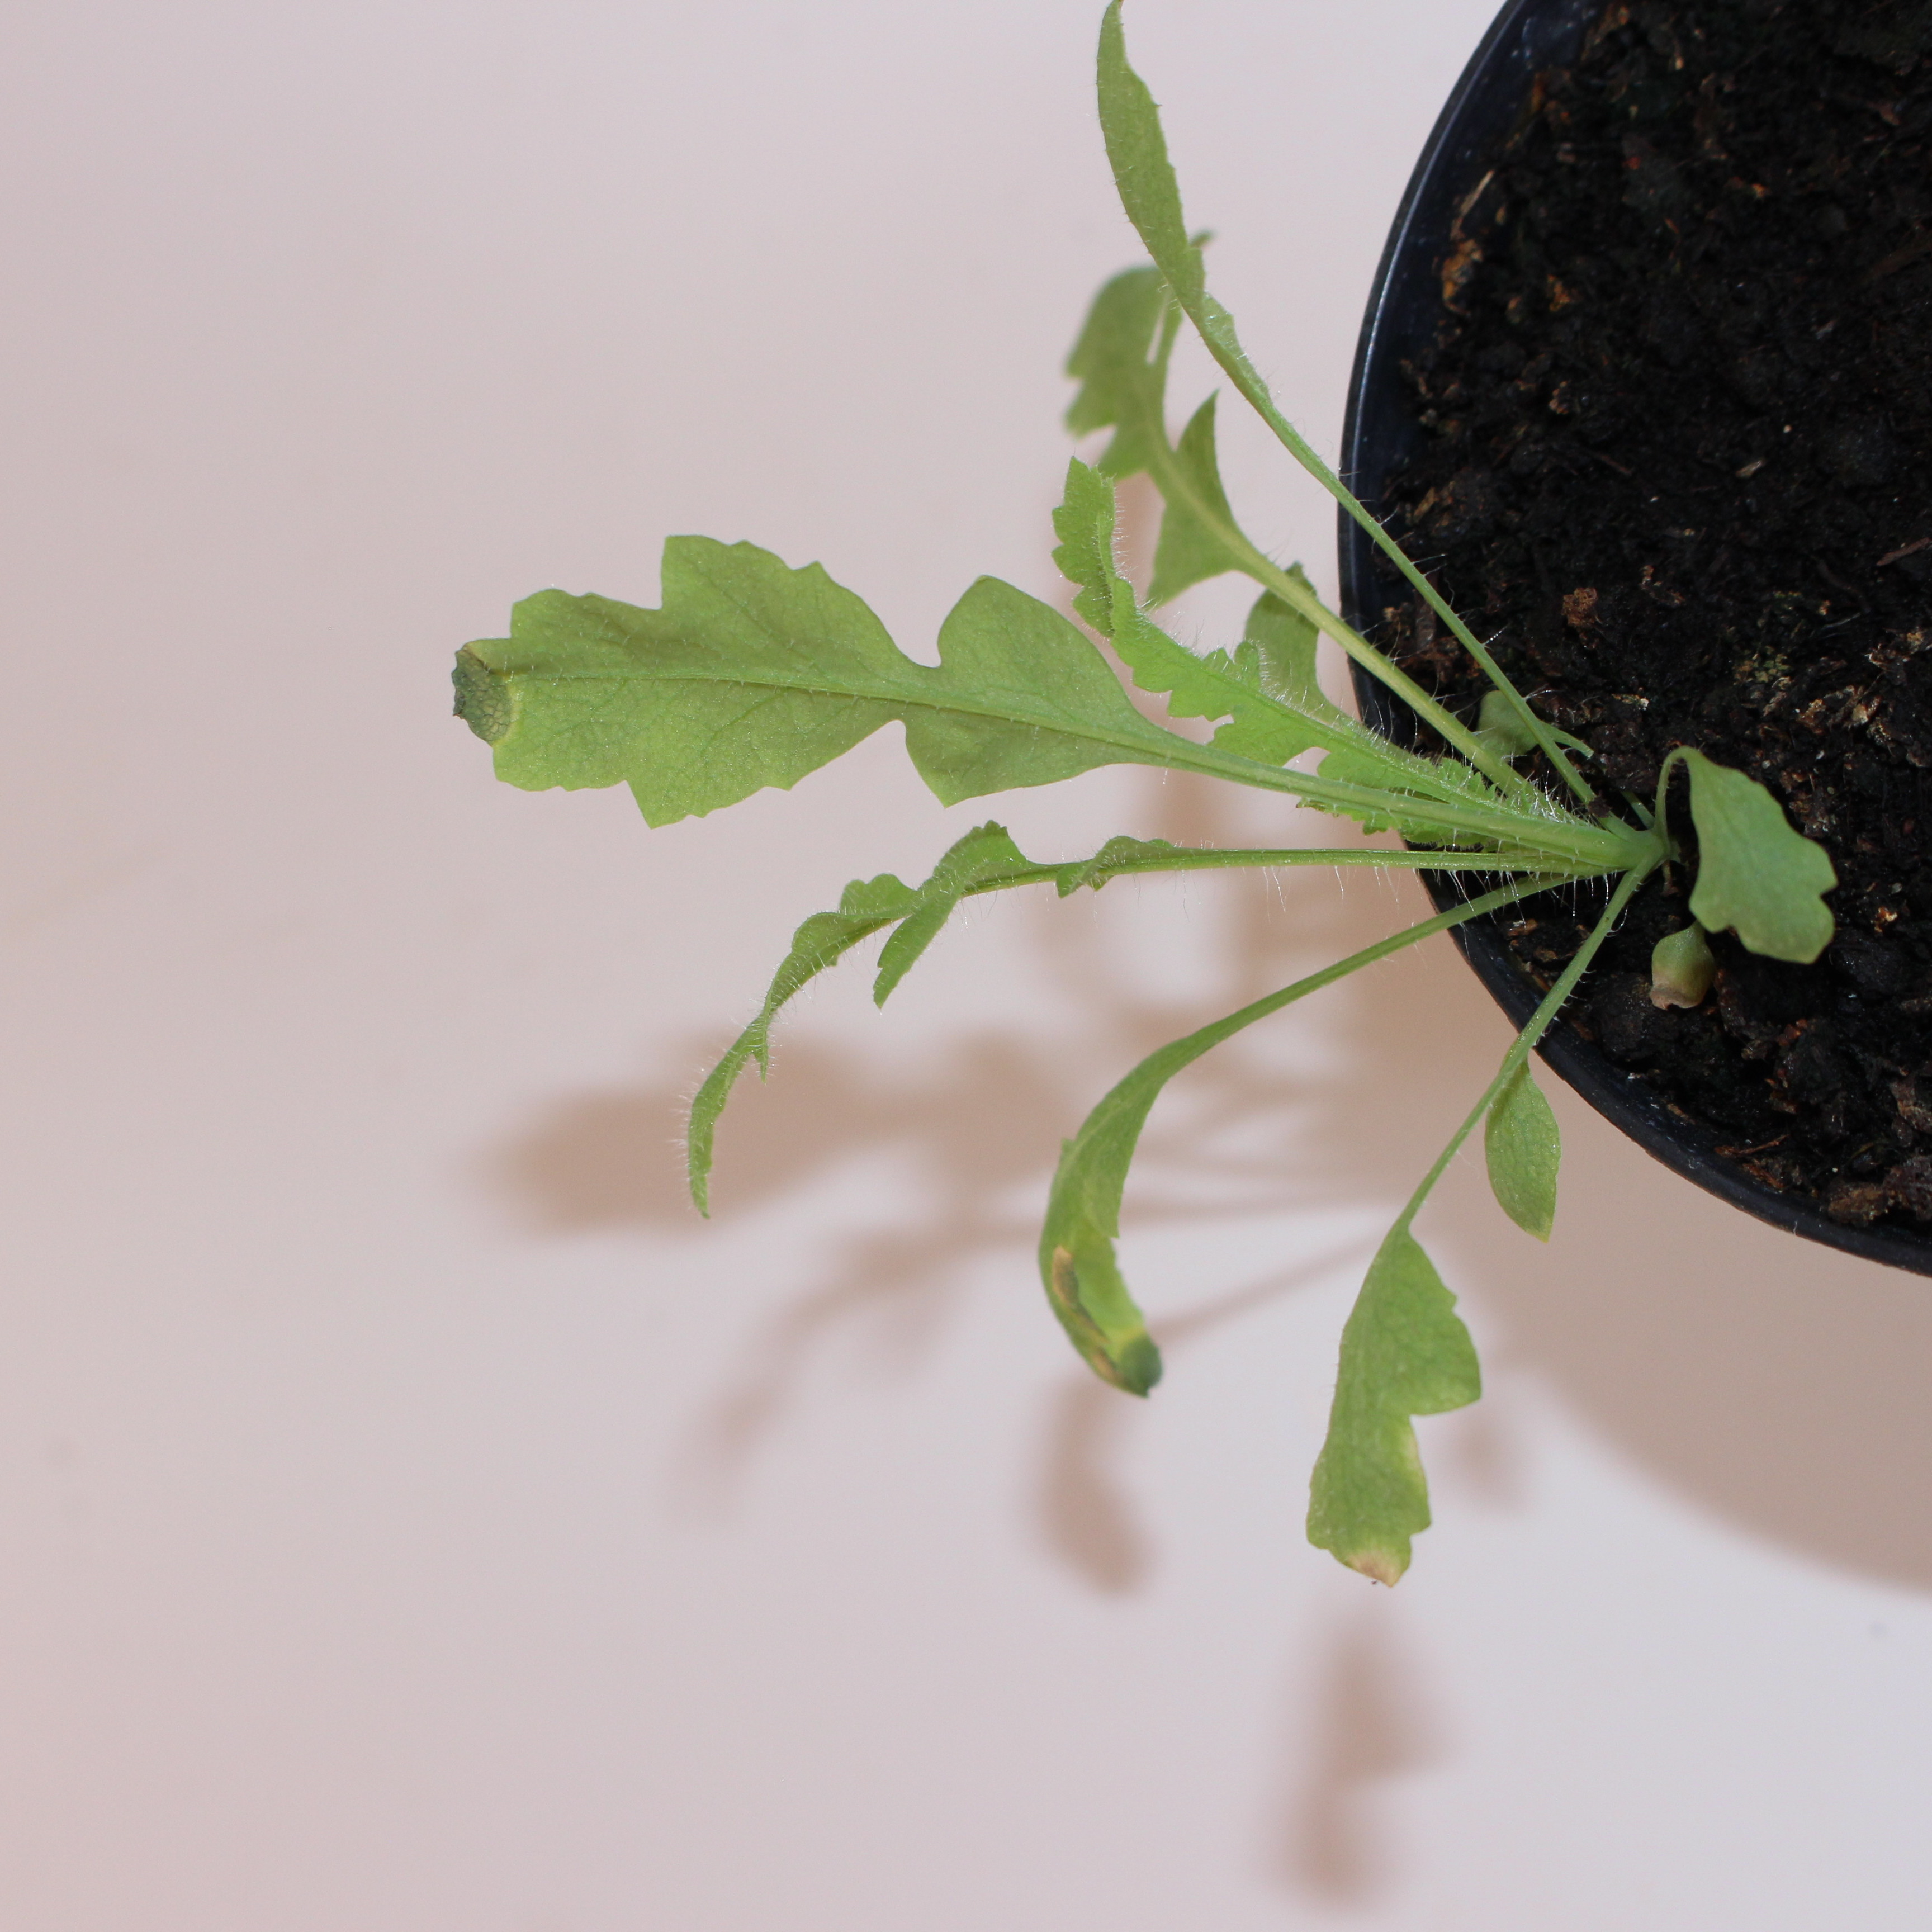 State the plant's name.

Papaver rhoeas
